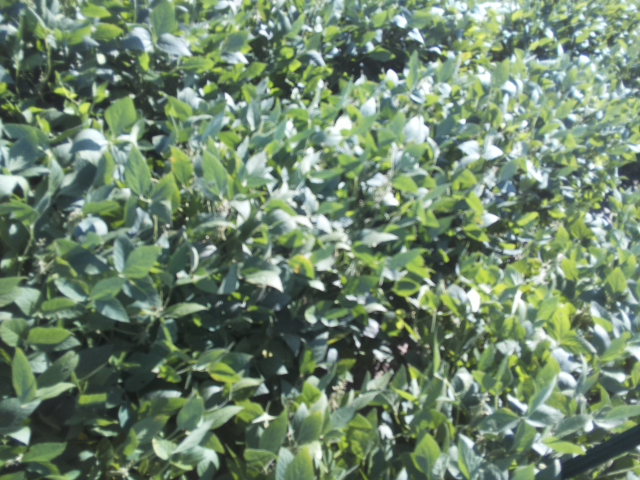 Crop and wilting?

soybean, moderate turgor loss in upper canopy
